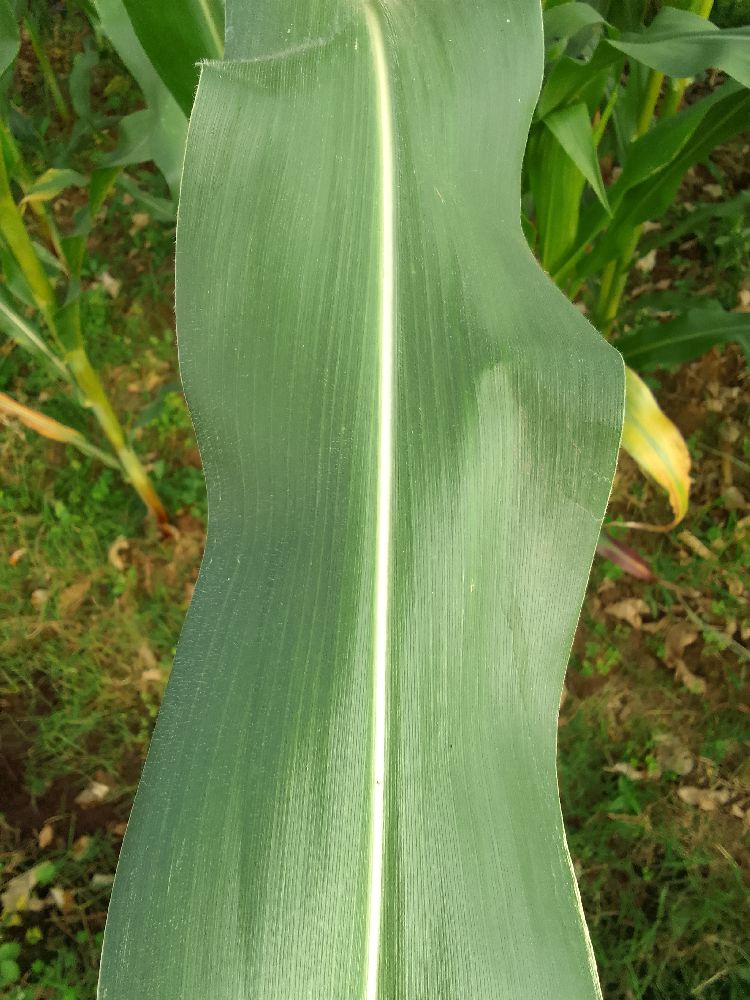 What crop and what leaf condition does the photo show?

maize, healthy
